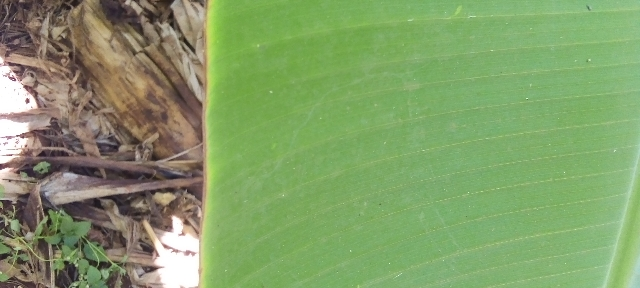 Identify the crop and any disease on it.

banana, healthy
